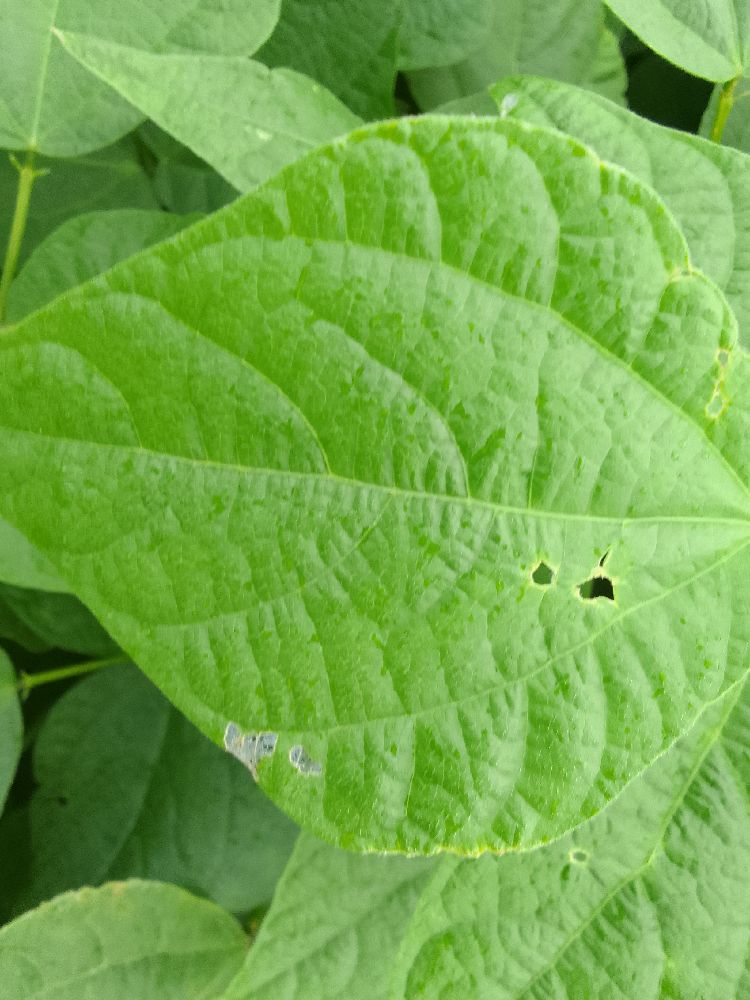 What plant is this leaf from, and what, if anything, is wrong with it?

common bean, healthy
